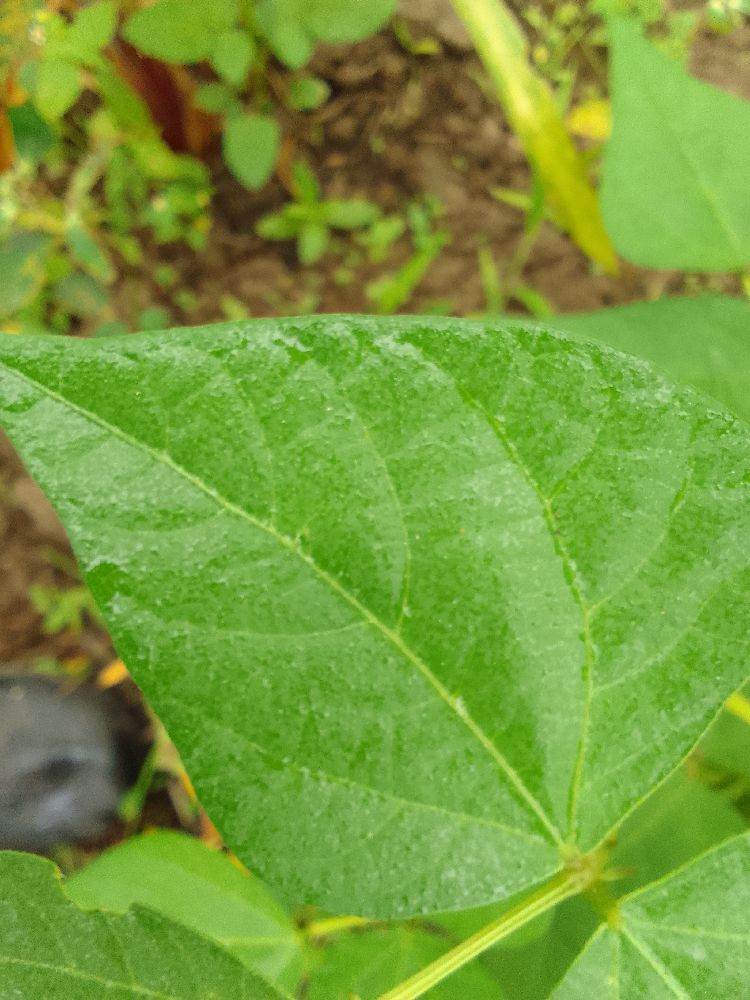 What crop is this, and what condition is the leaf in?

common bean, healthy
